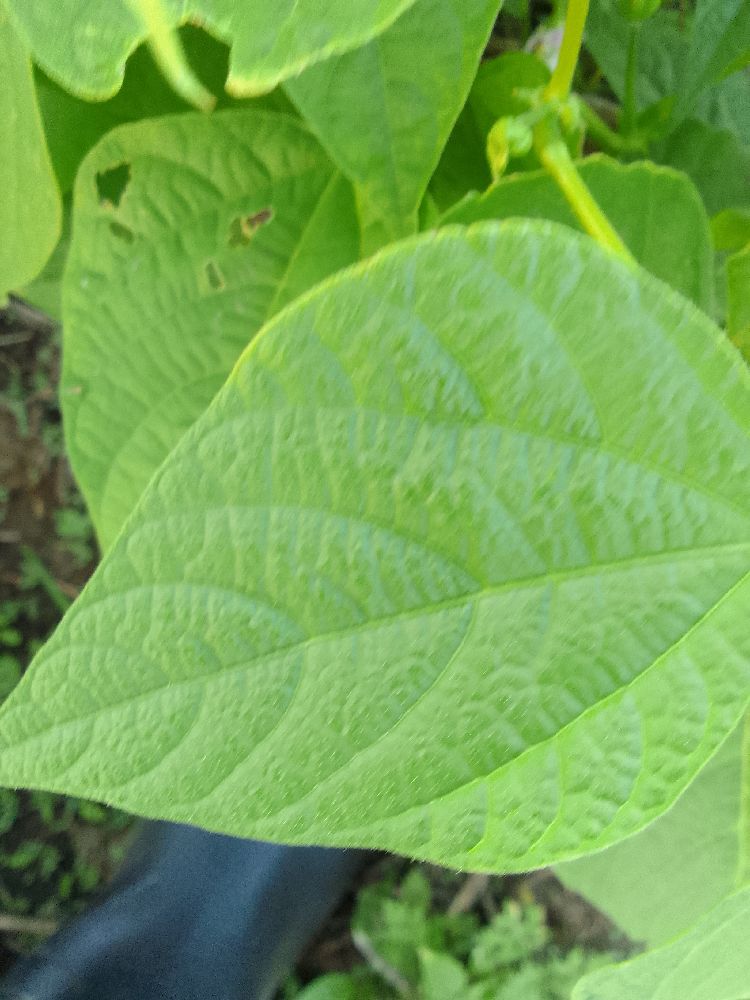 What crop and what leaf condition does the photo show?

common bean, healthy
